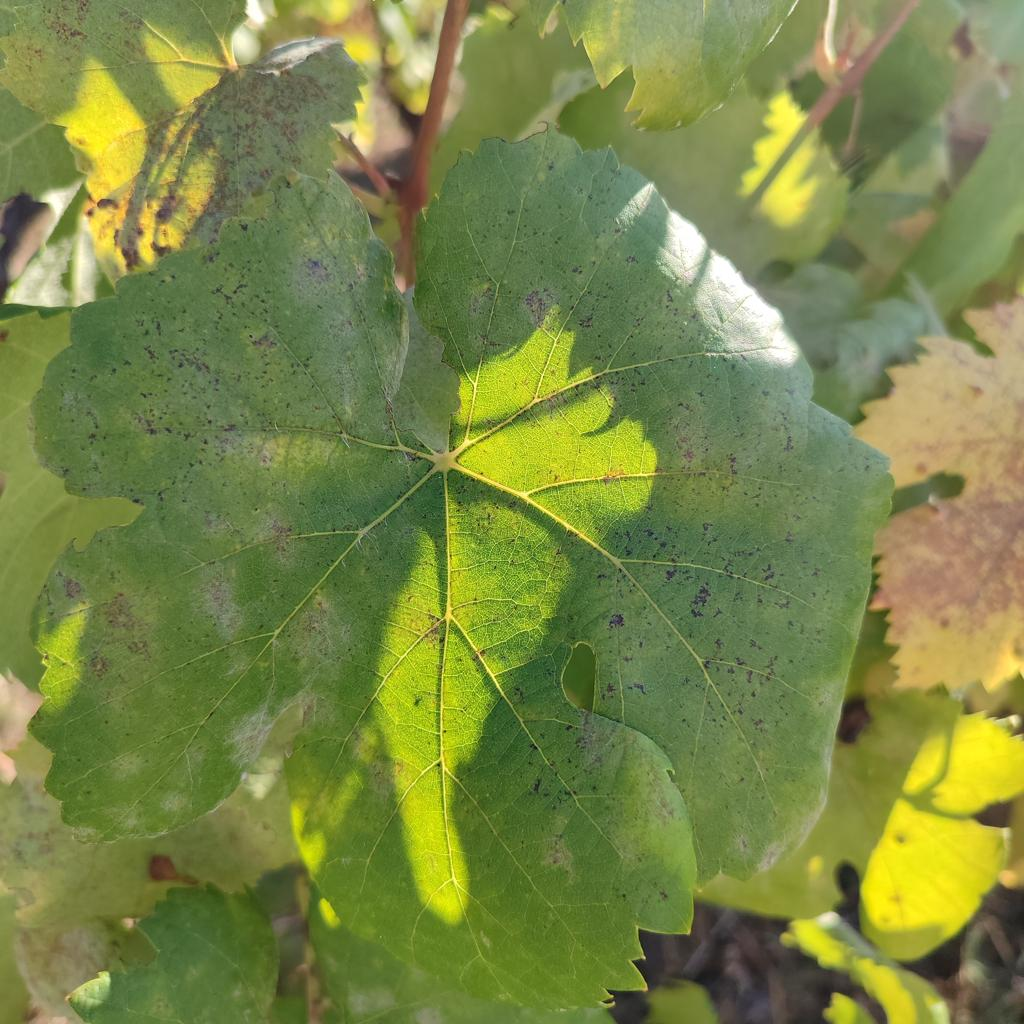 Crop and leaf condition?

grapevine, powdery mildew
